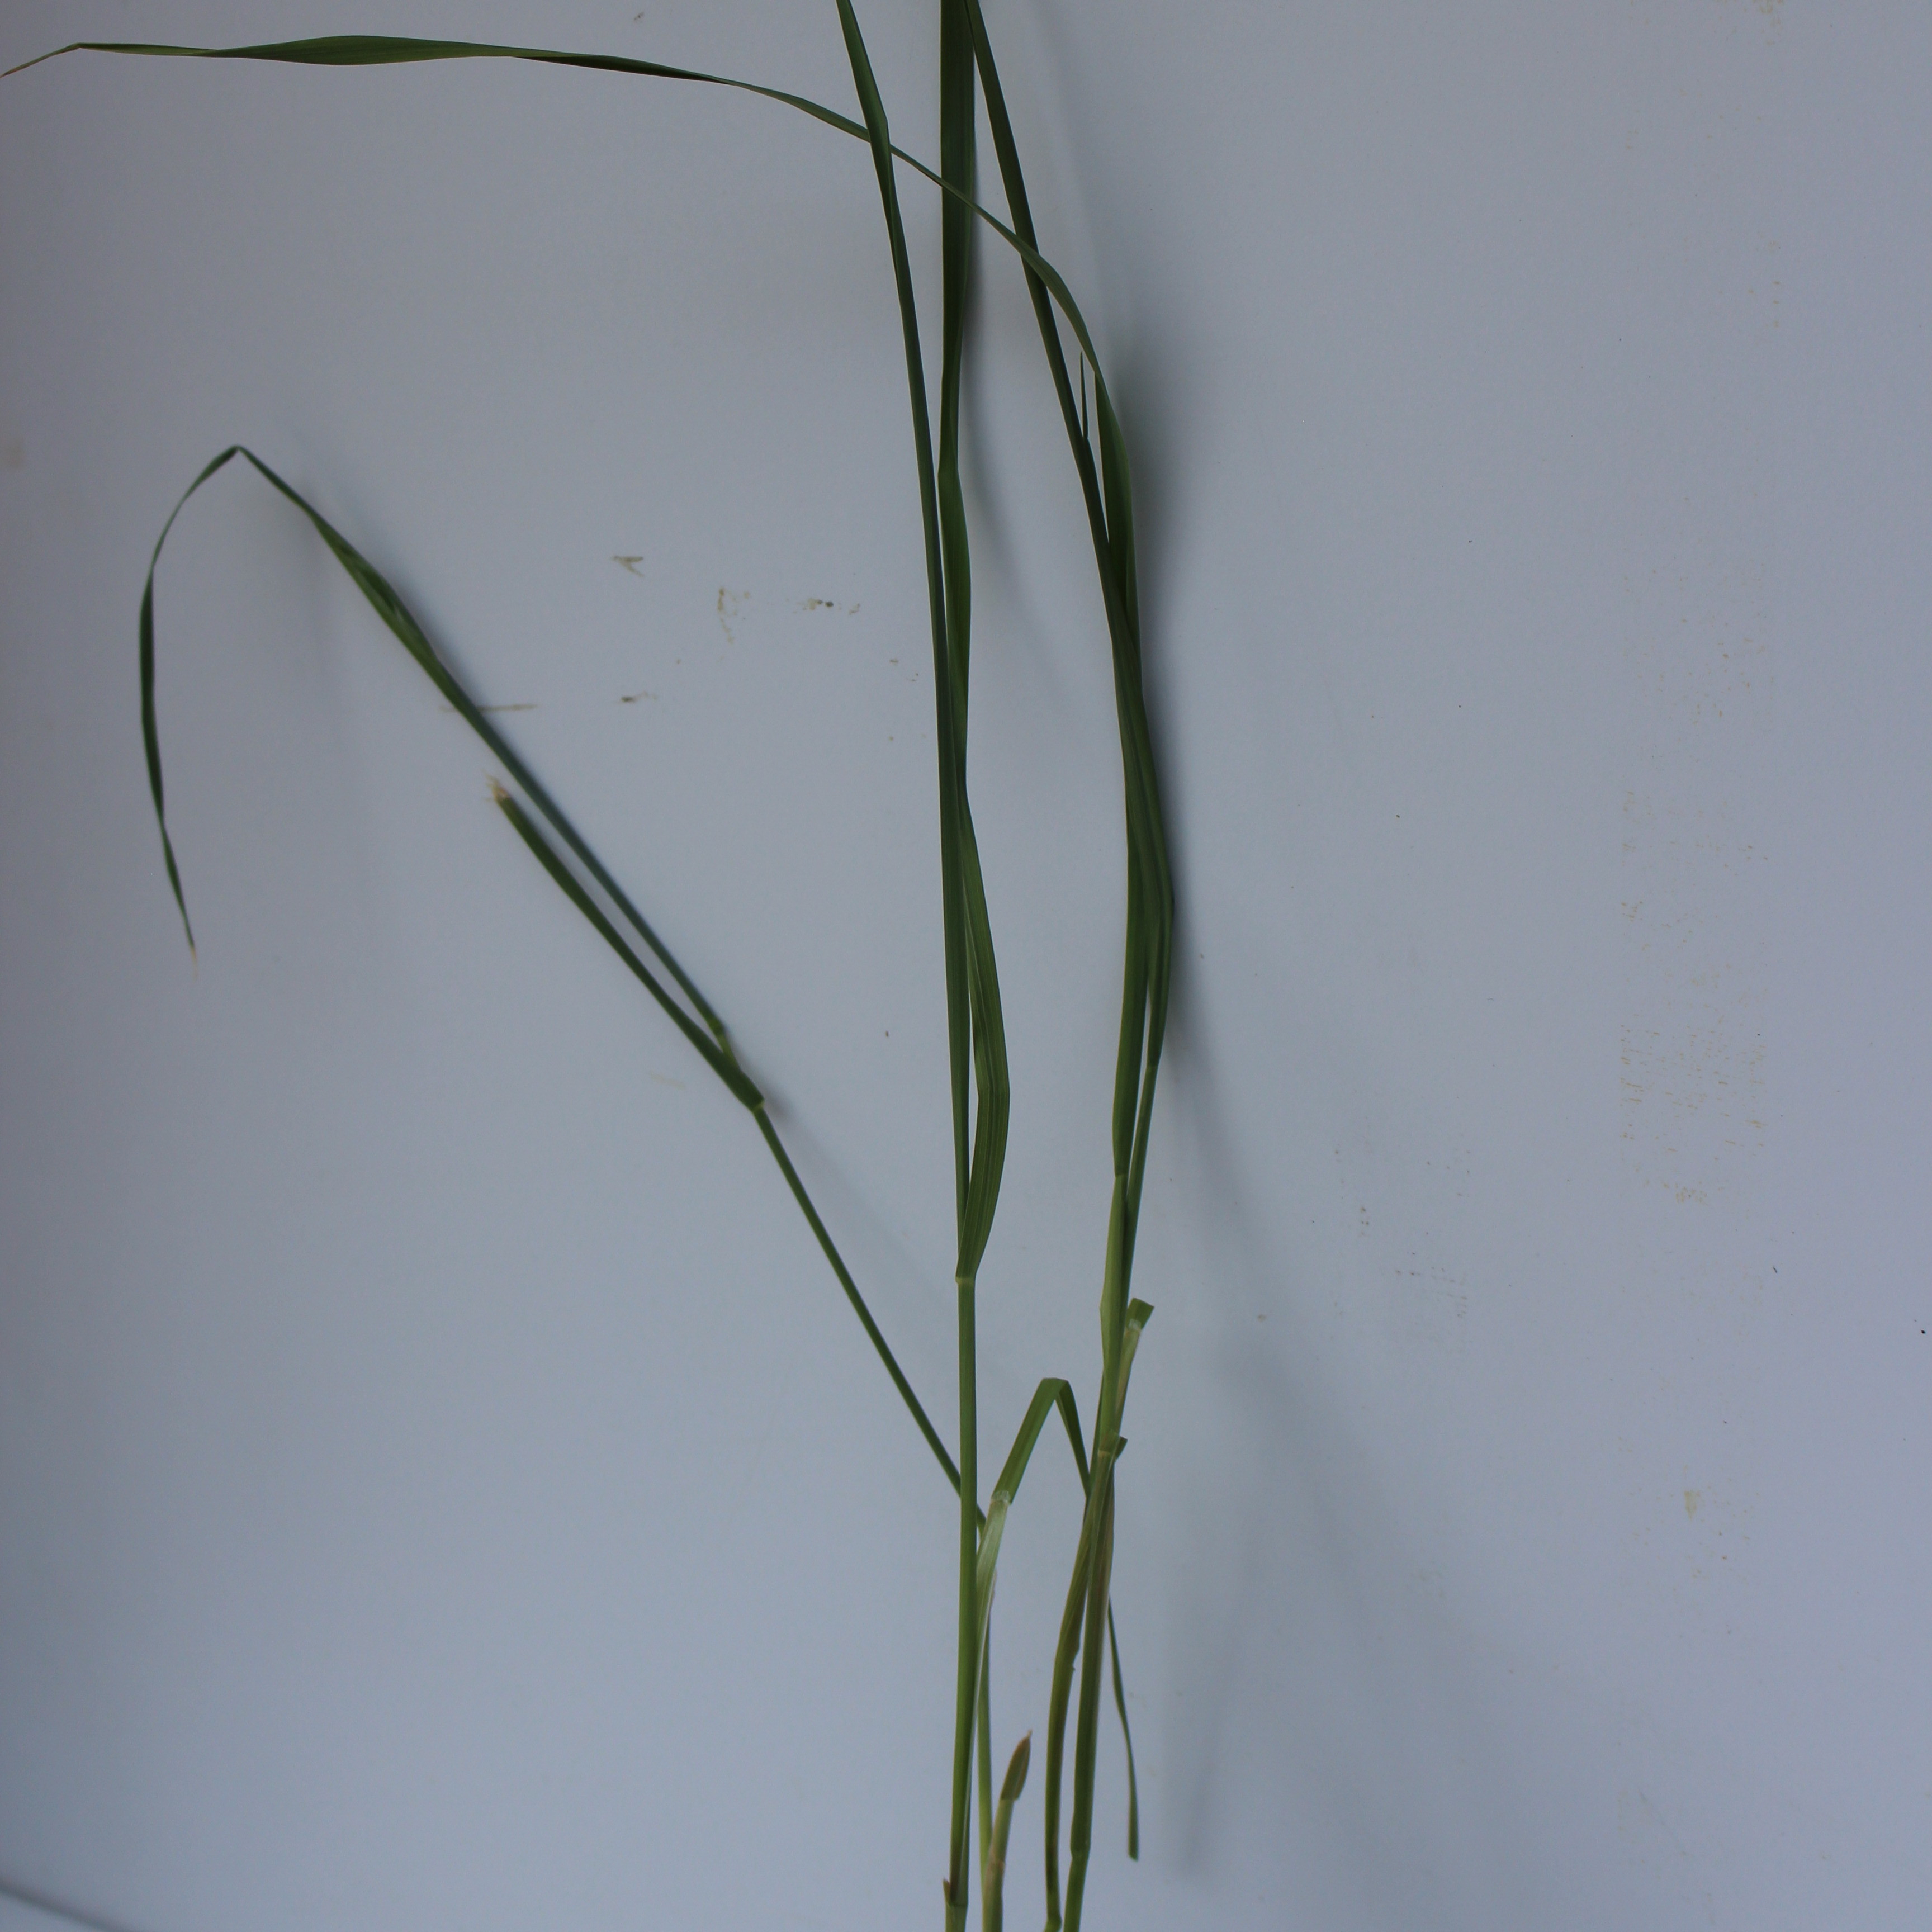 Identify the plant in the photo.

Avena sterilis
